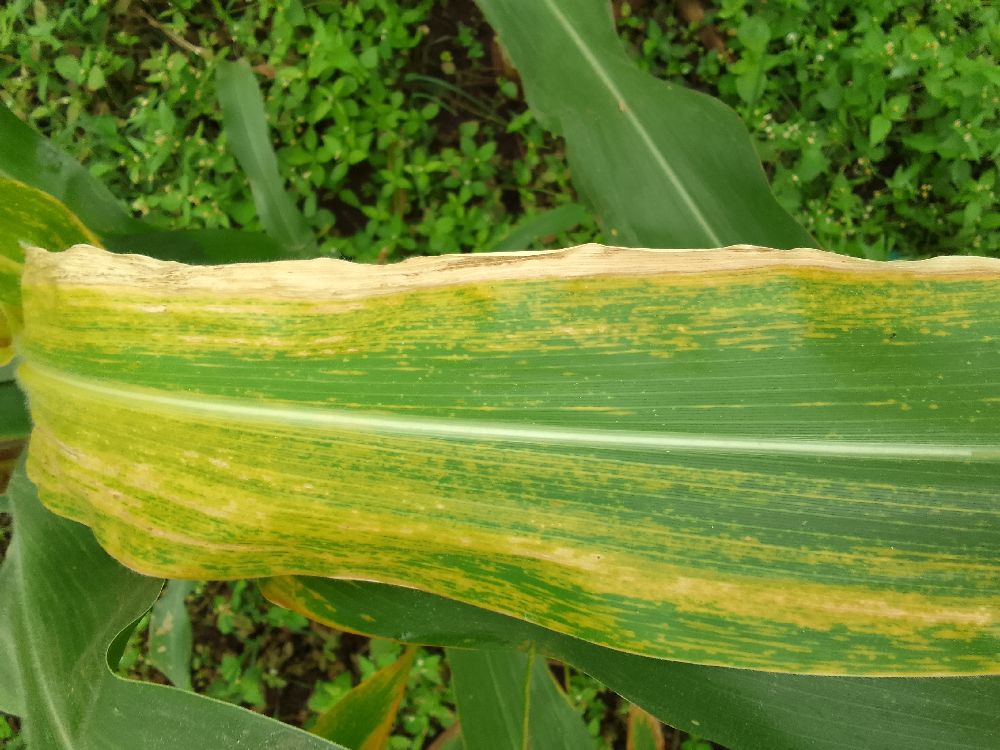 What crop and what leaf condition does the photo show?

maize, maize lethal necrosis
